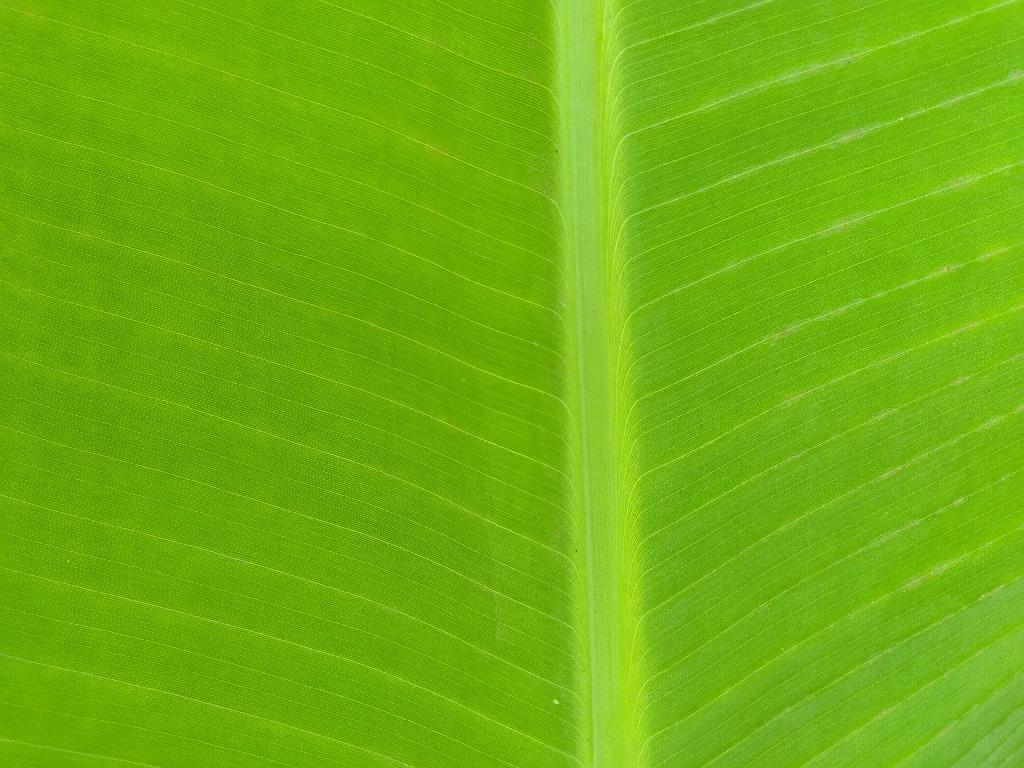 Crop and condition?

banana, healthy
